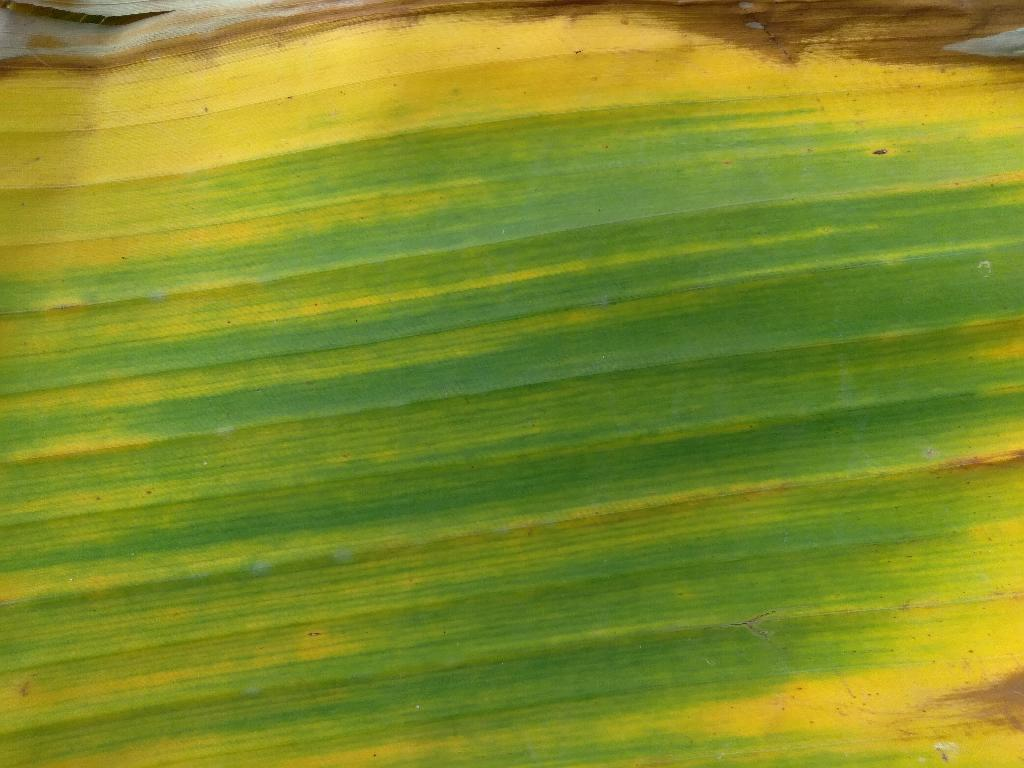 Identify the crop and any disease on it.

banana, fusarium wilt race 1
